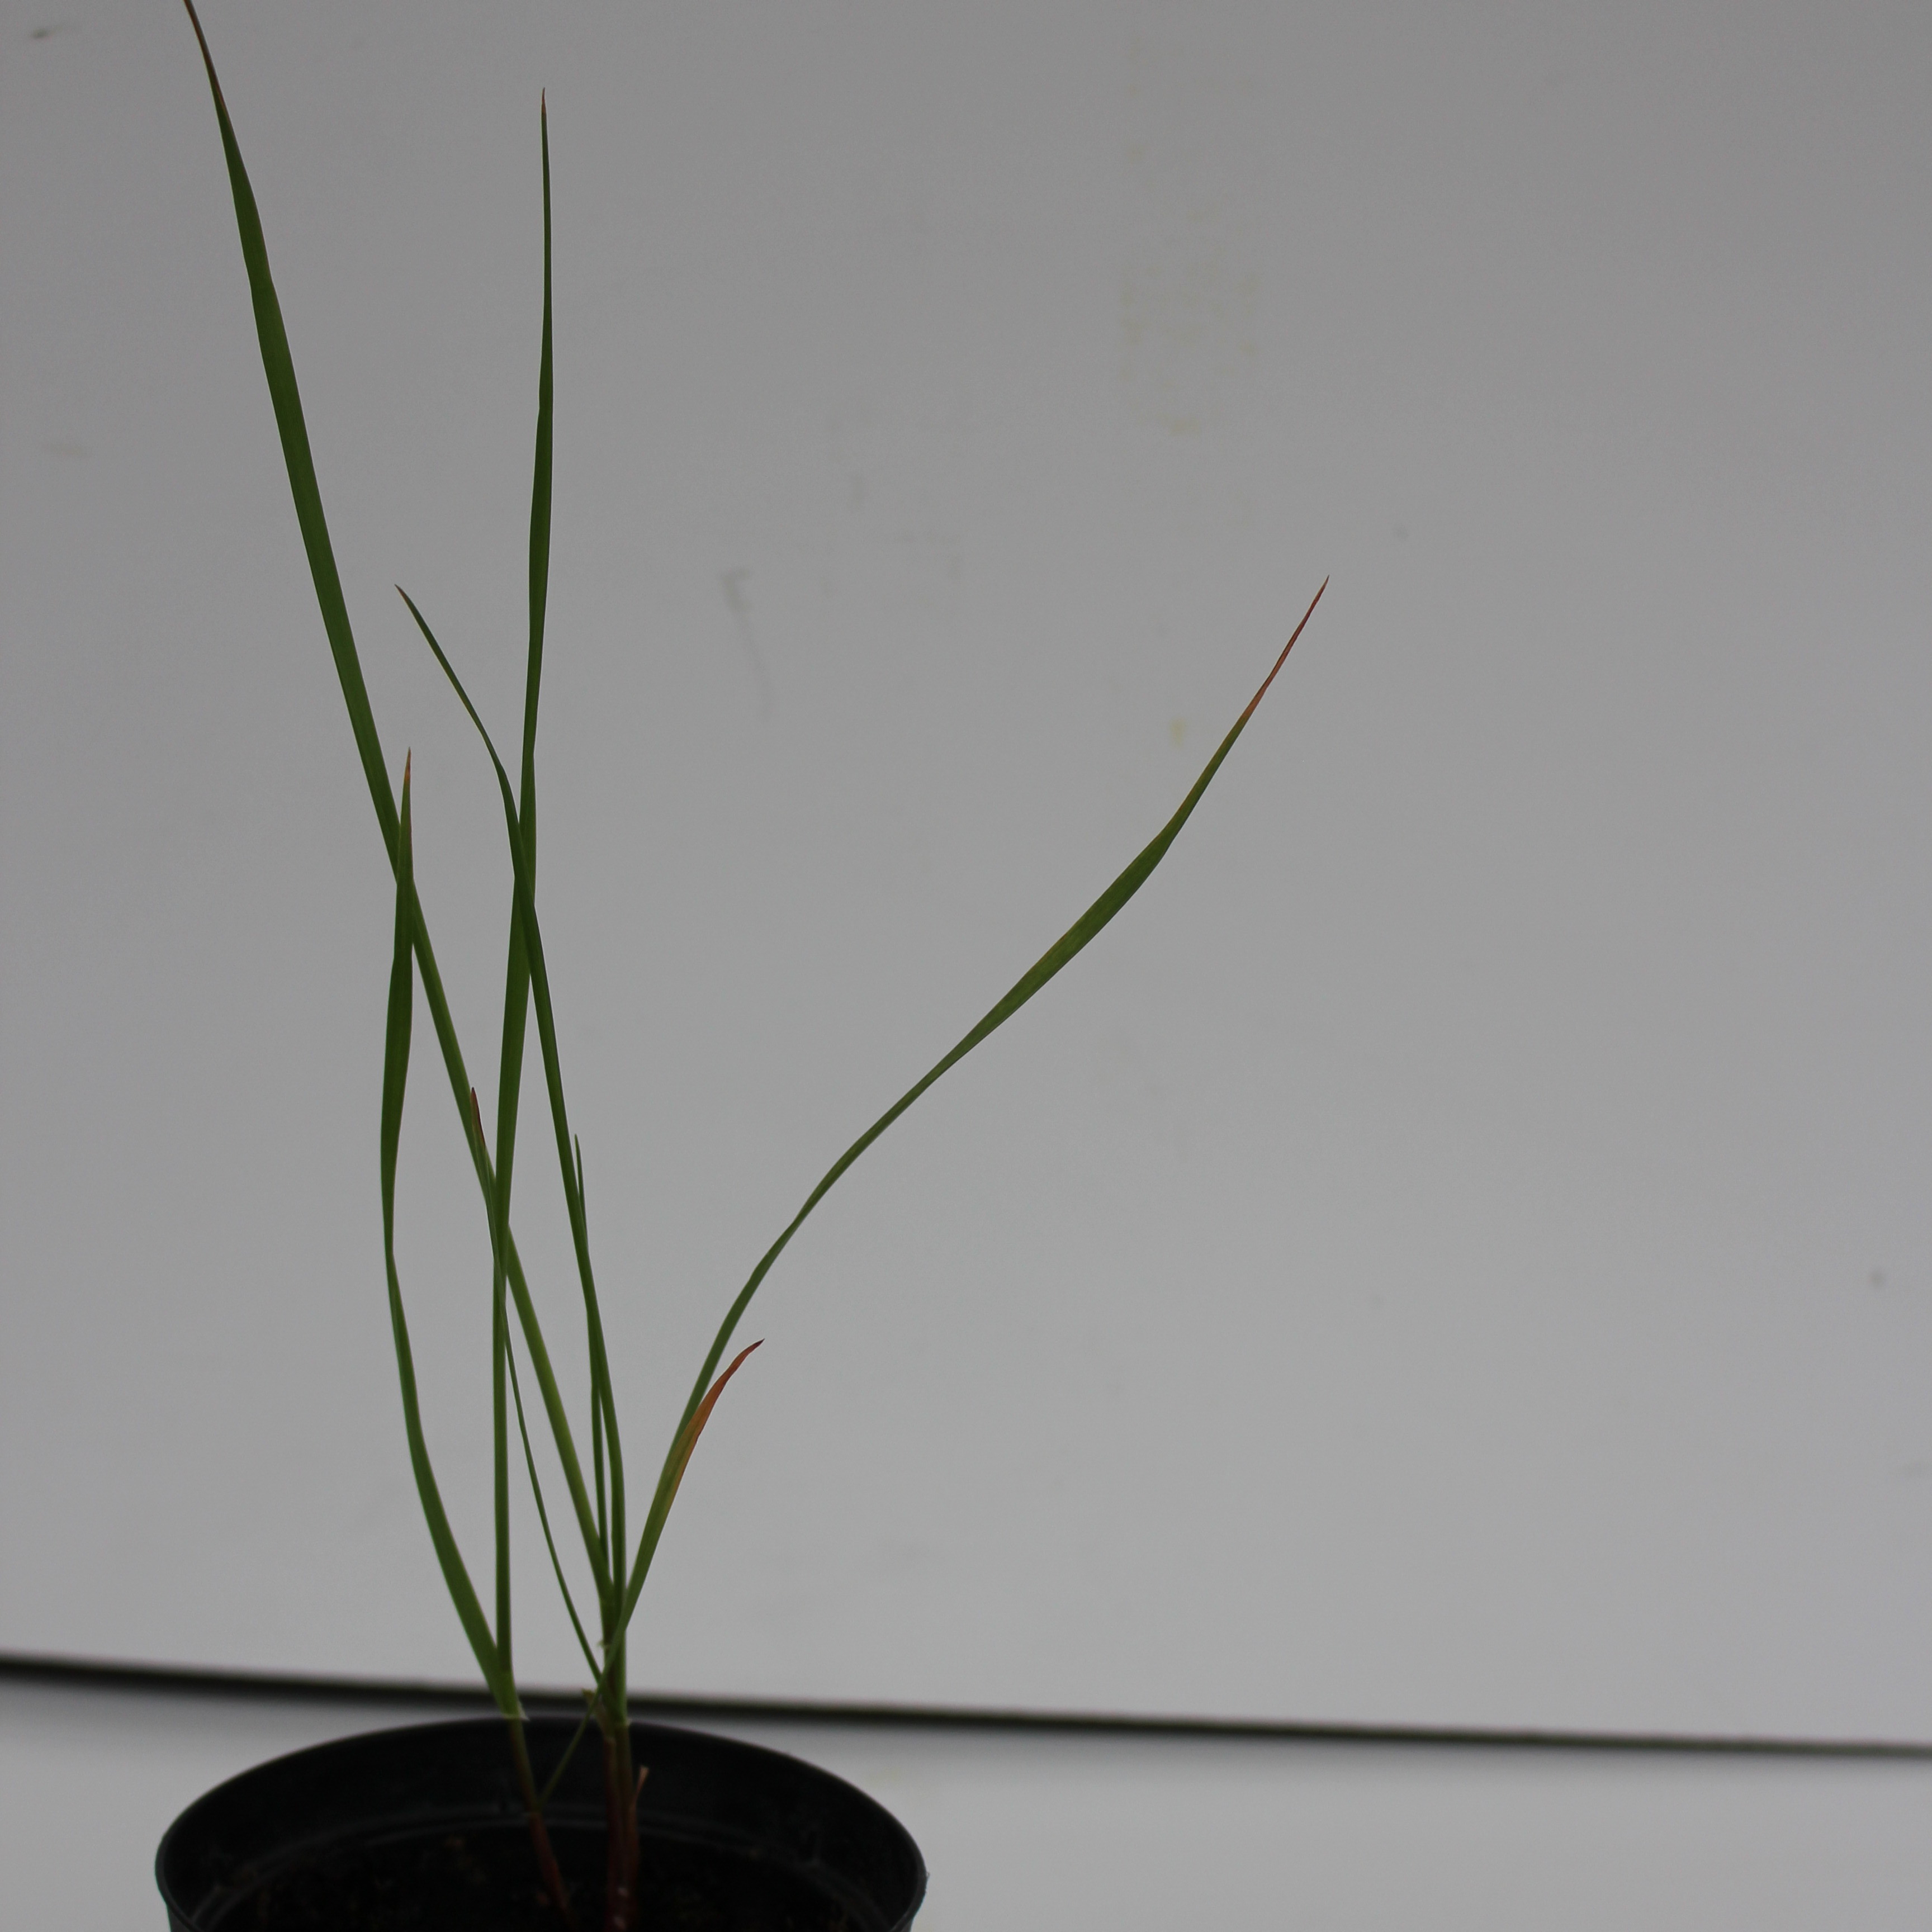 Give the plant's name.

Lolium multiflorum
